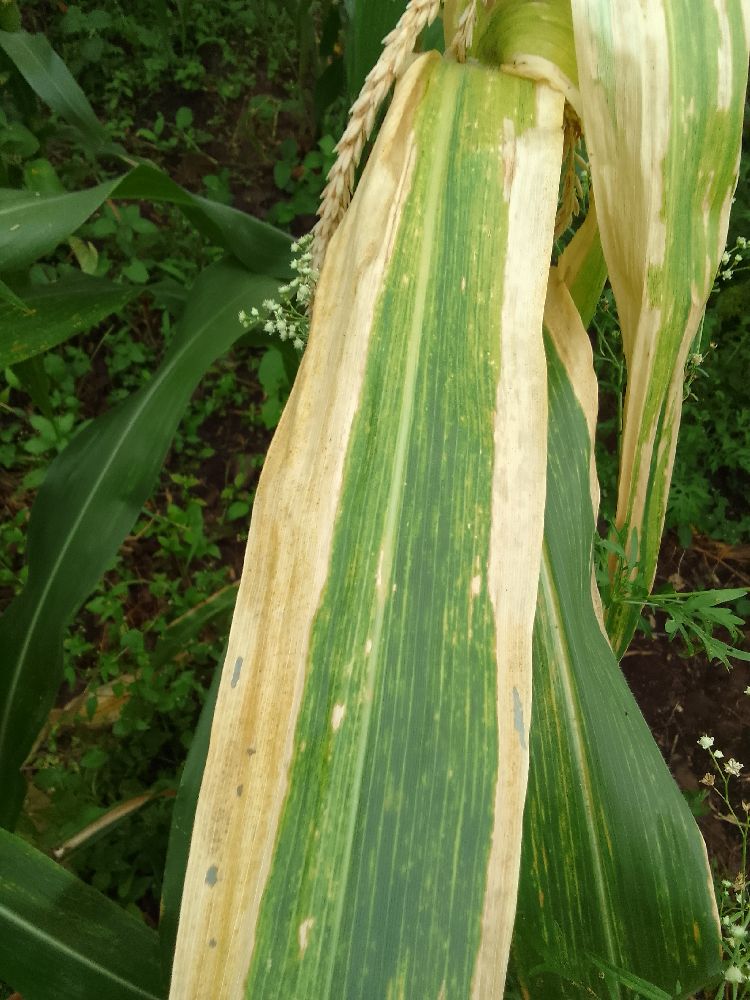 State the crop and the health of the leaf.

maize, maize lethal necrosis
